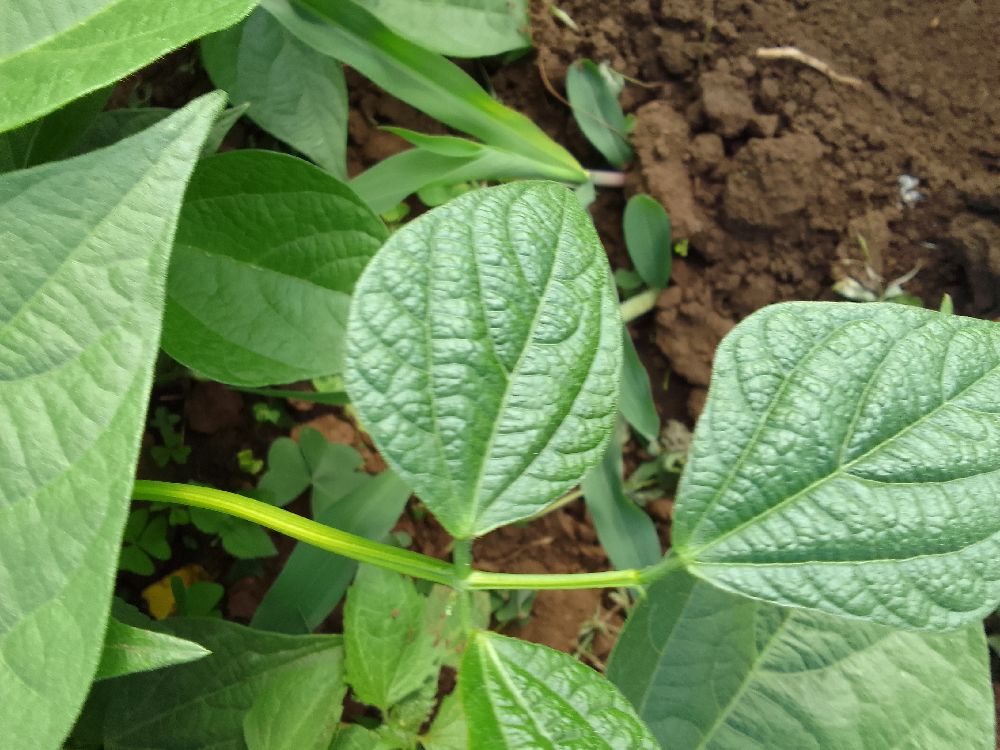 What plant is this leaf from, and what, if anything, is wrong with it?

common bean, healthy
